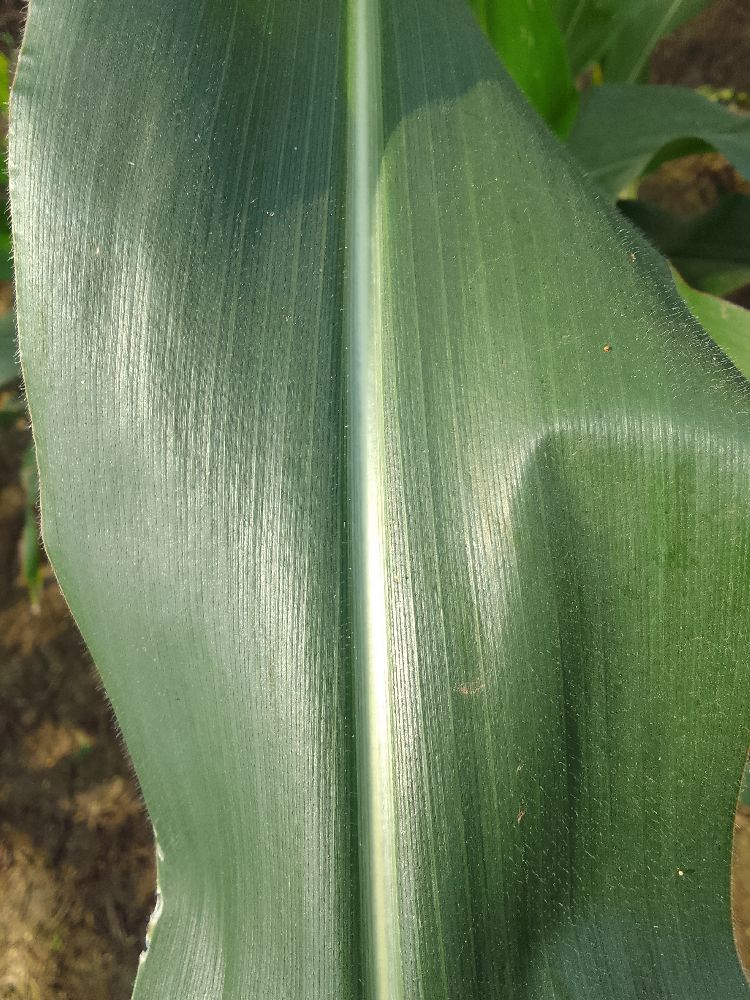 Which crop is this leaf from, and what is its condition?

maize, healthy
